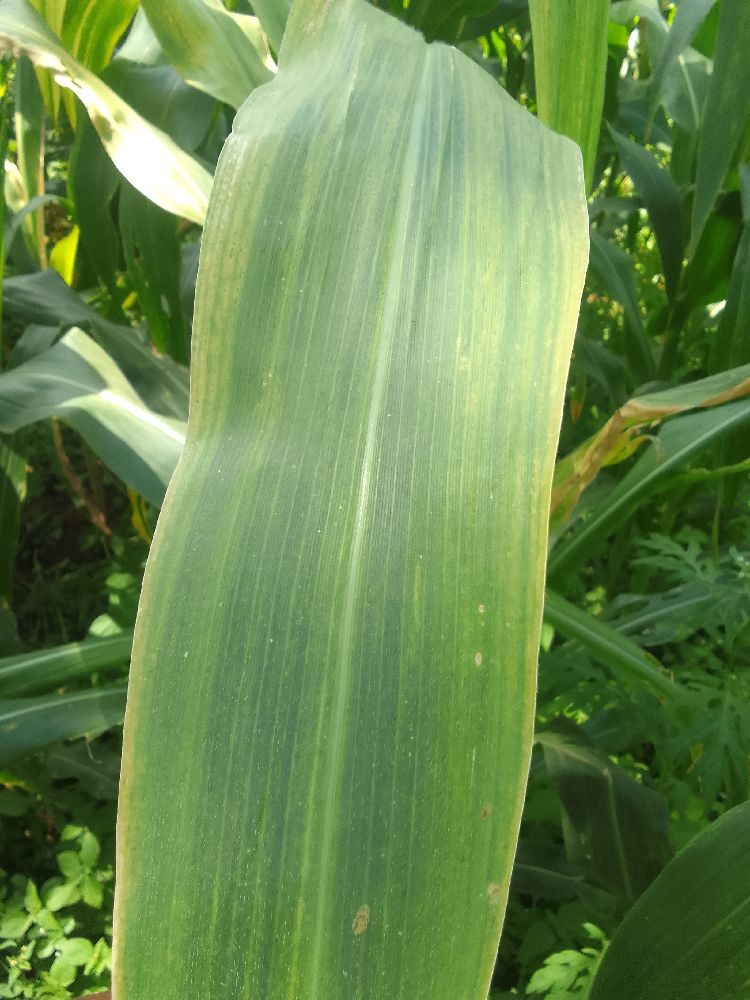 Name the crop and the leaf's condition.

maize, maize lethal necrosis
